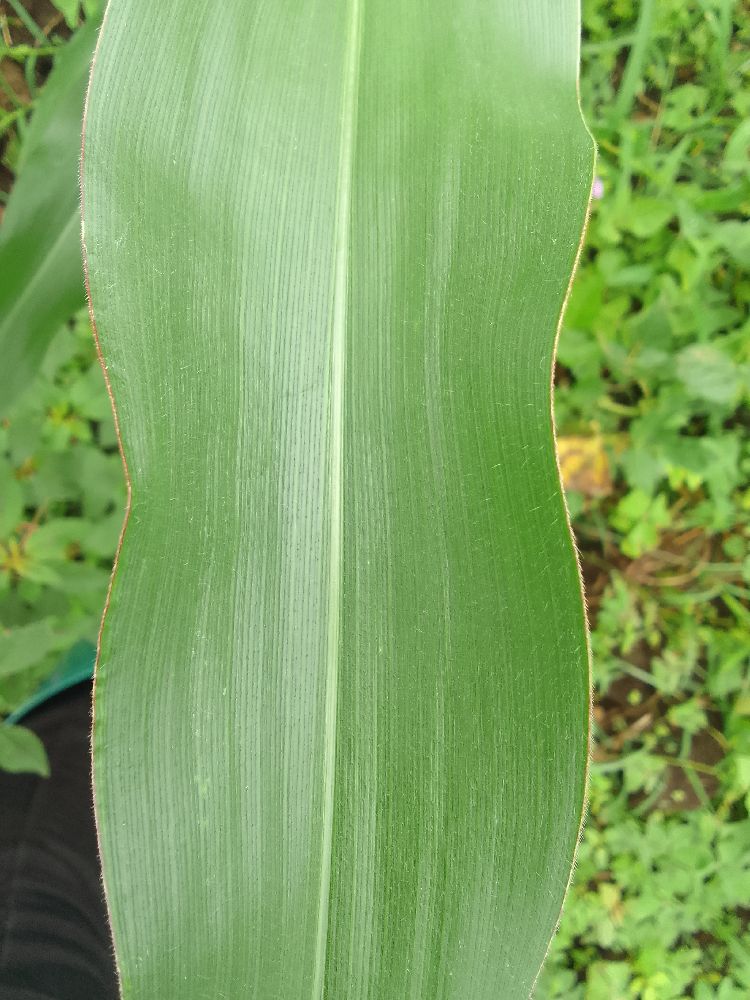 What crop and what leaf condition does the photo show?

maize, healthy
